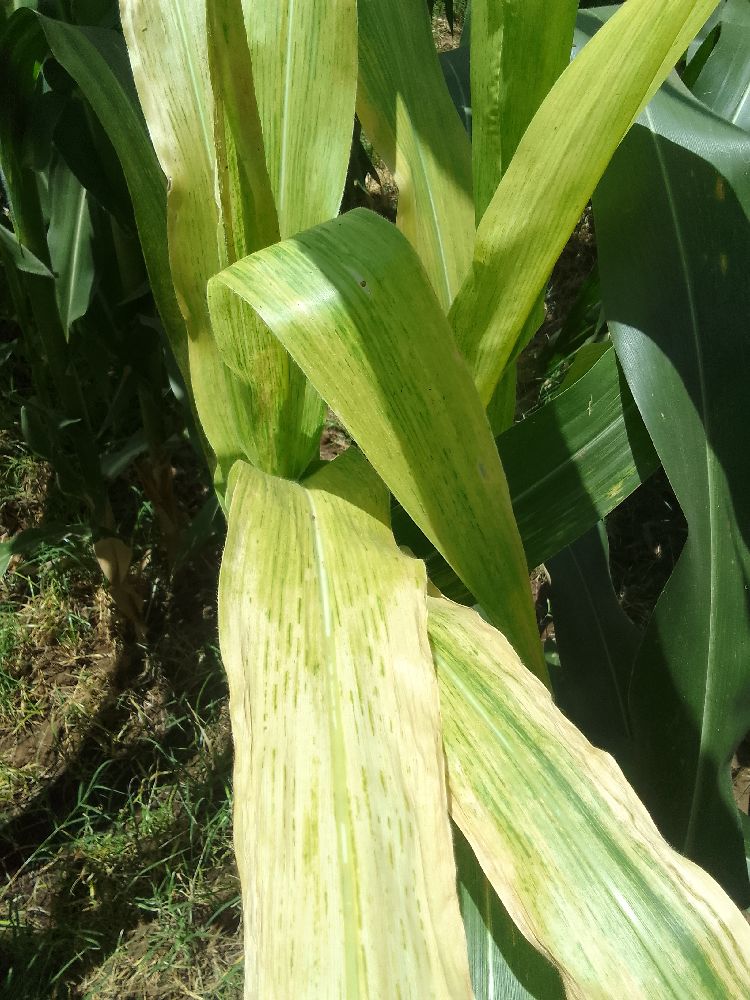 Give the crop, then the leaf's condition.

maize, maize lethal necrosis
